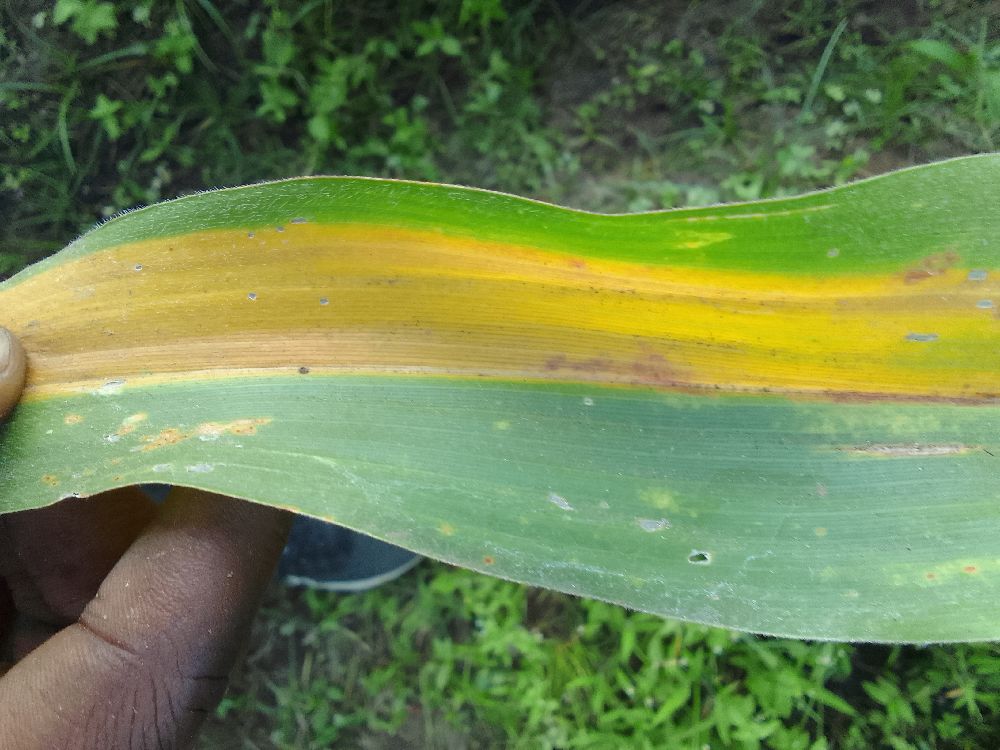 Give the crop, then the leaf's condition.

maize, maize lethal necrosis
